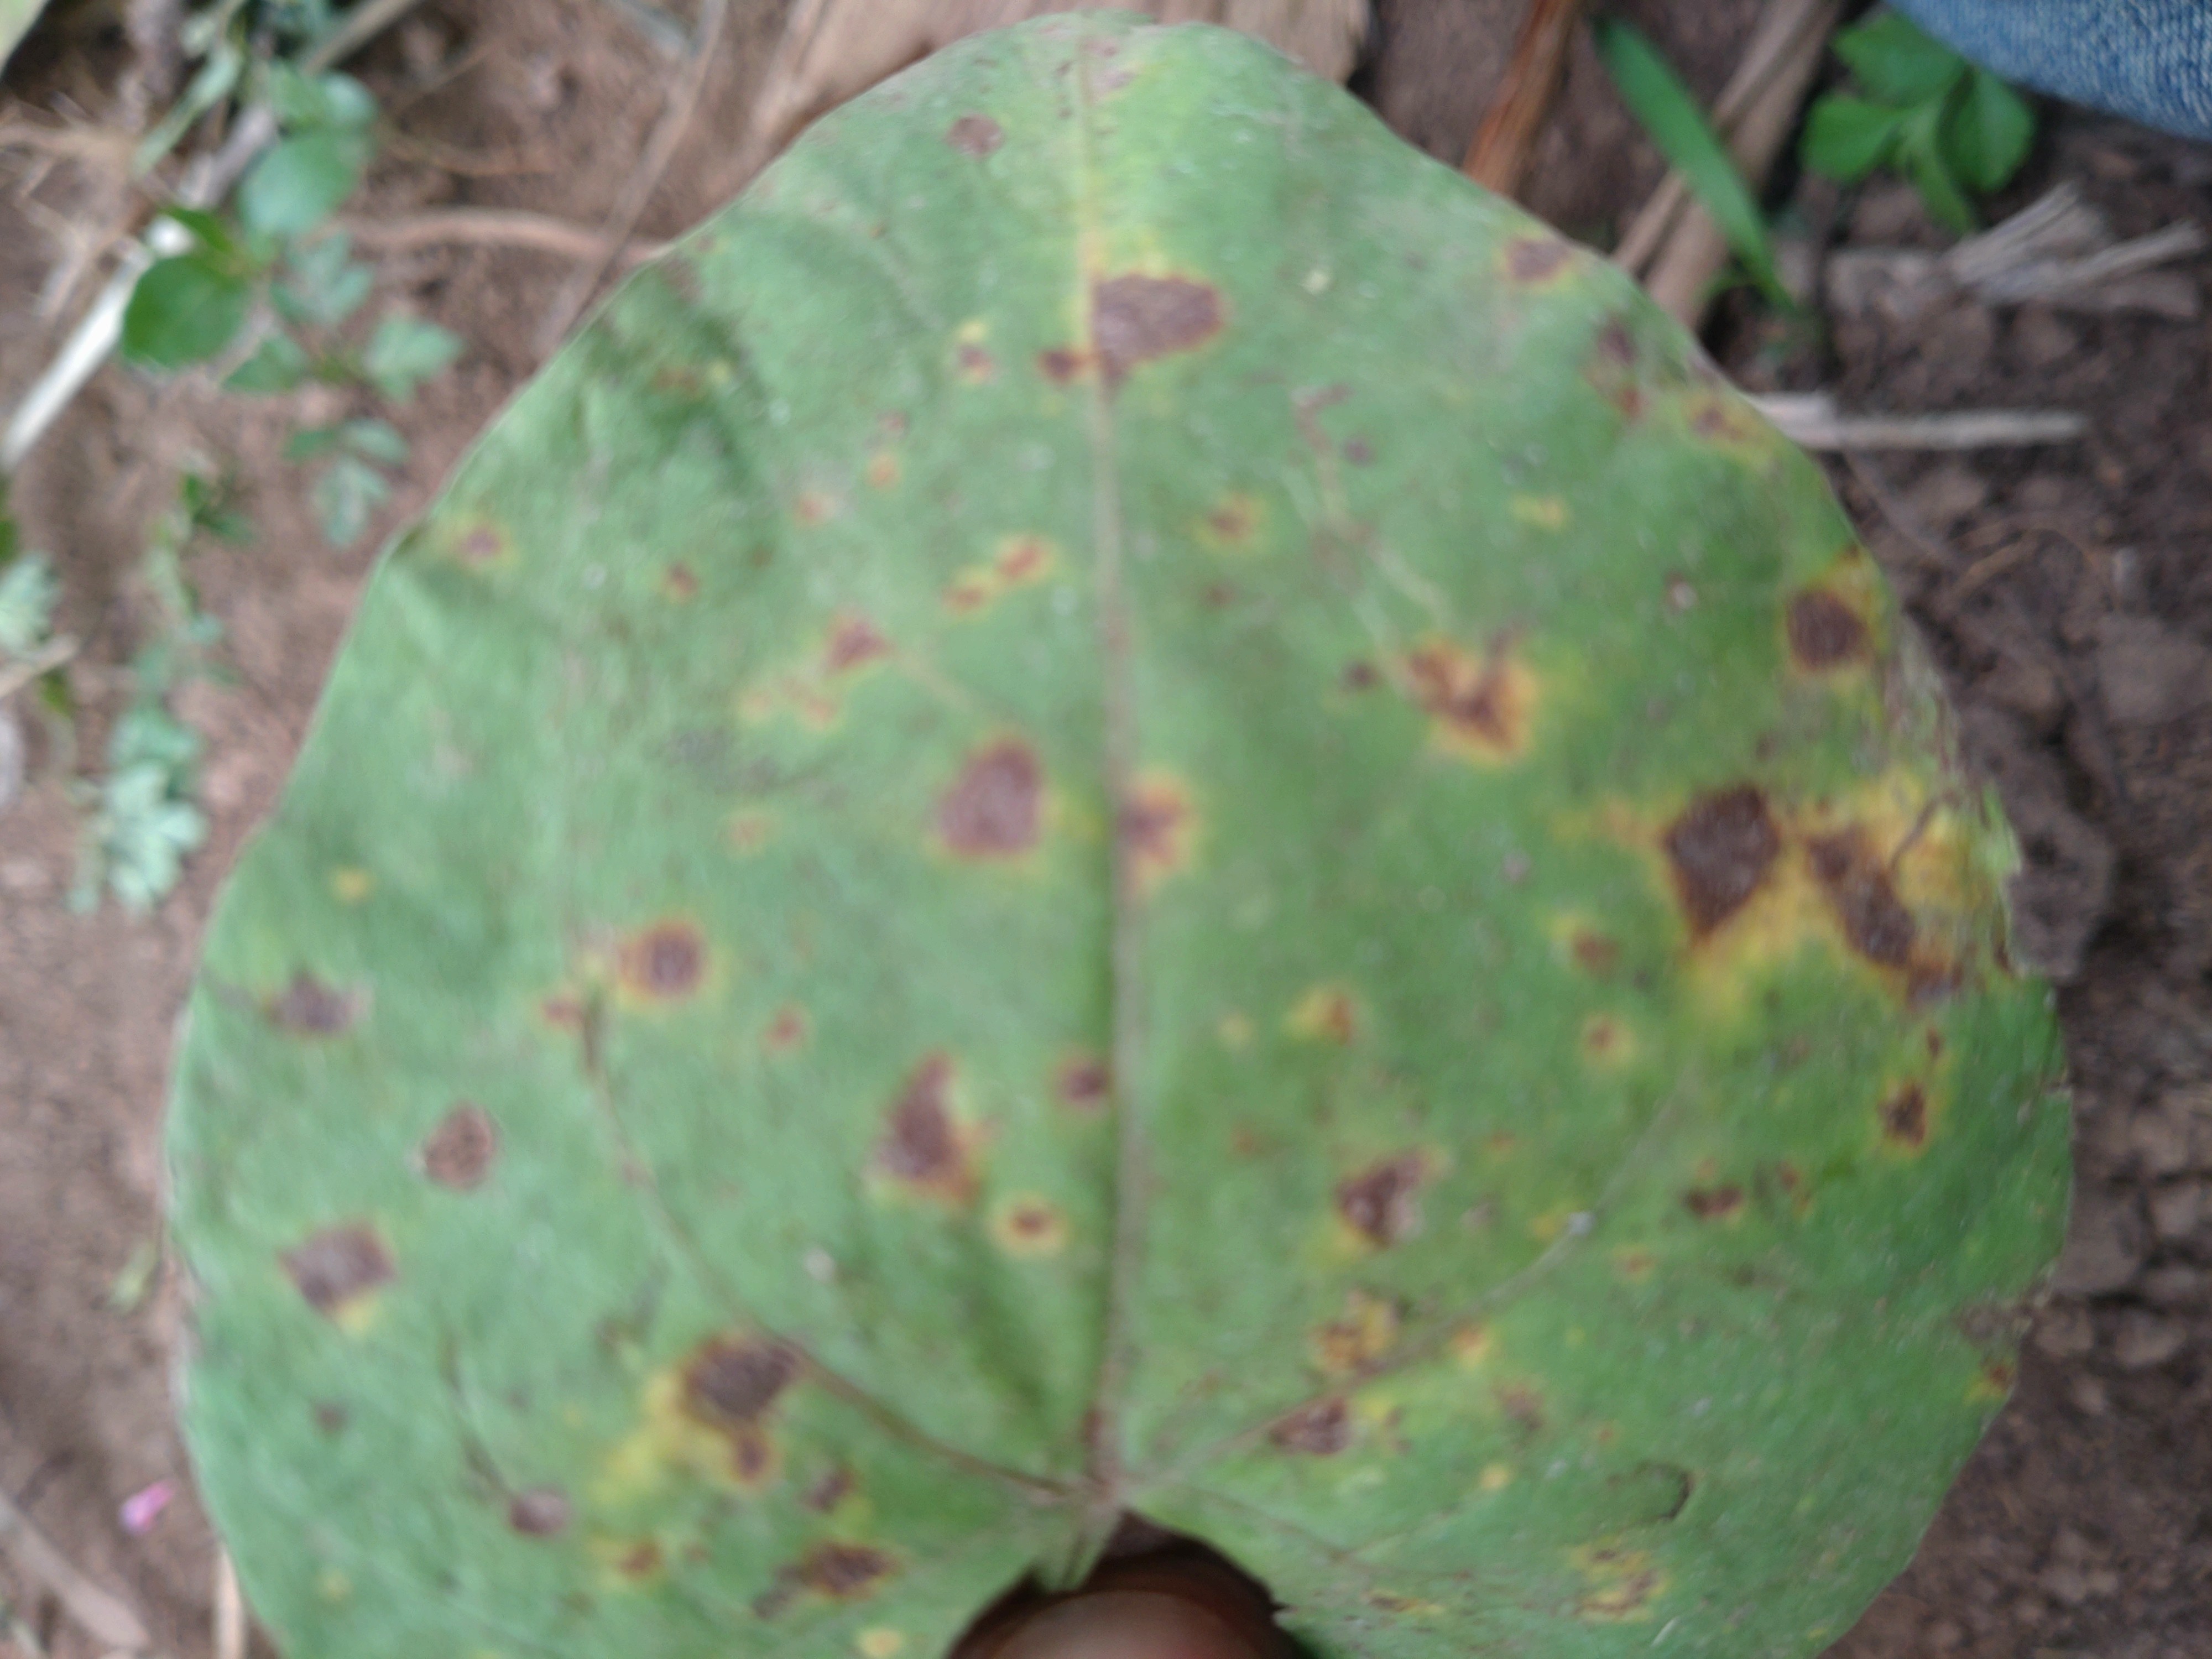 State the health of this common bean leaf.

rust
